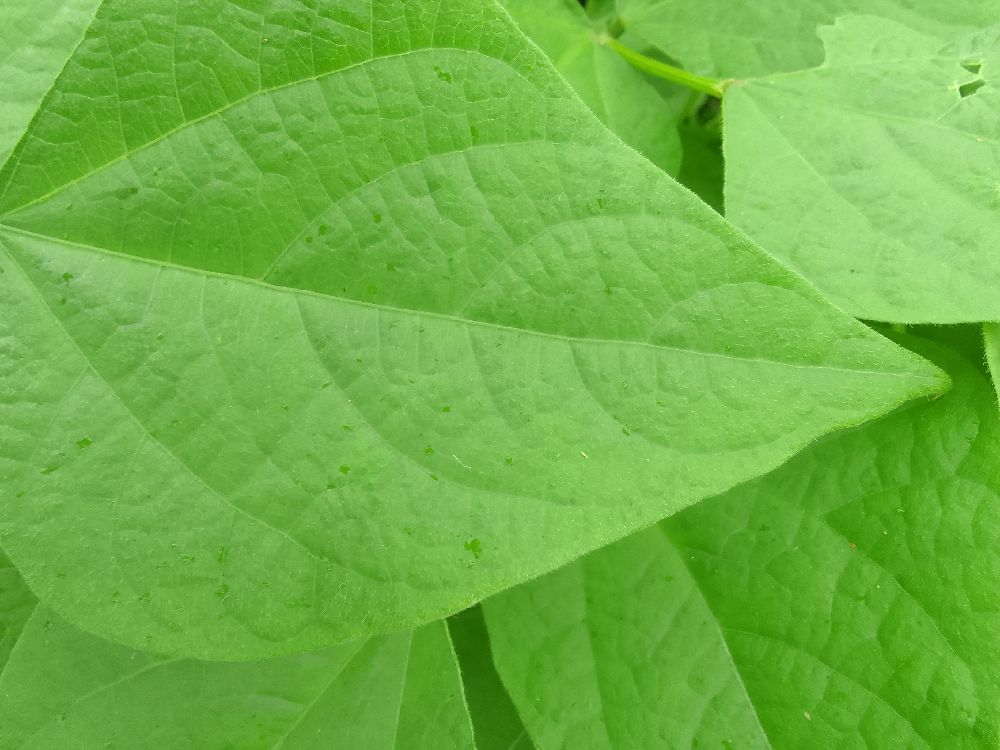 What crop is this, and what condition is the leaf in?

common bean, healthy
